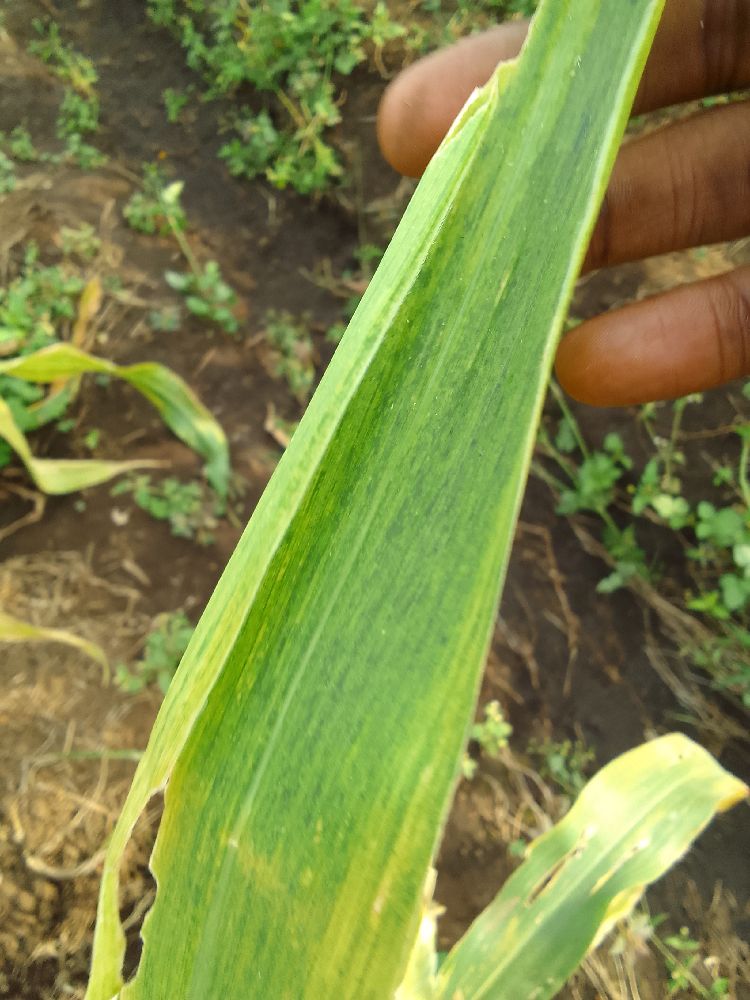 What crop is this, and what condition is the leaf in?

maize, maize lethal necrosis
